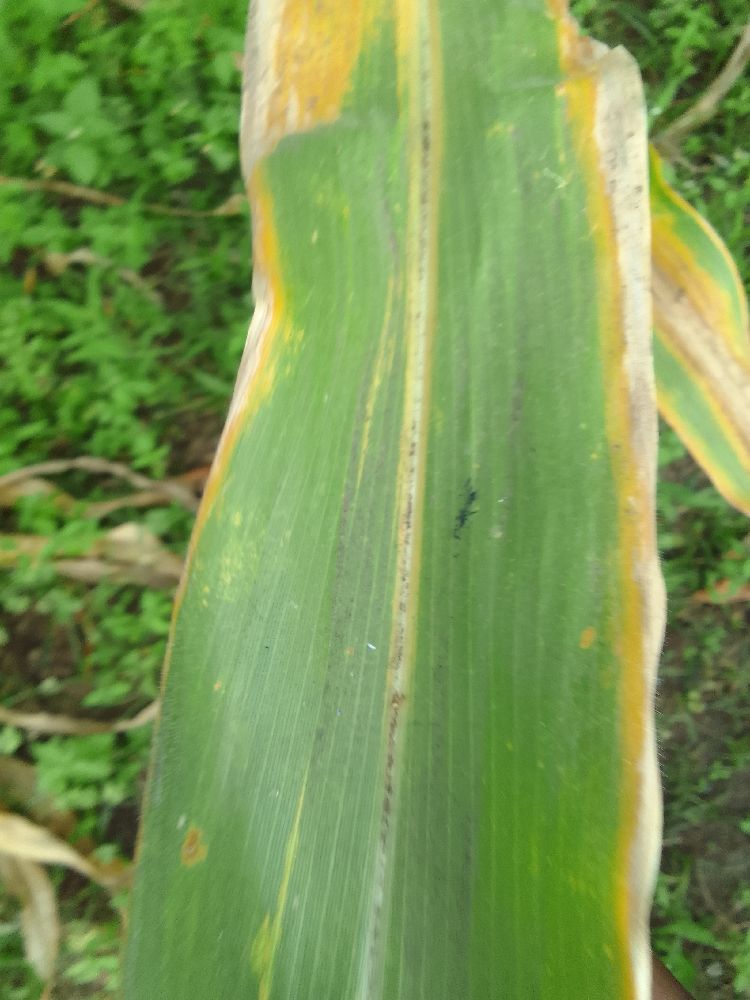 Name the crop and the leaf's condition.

maize, maize lethal necrosis
